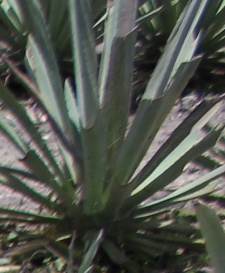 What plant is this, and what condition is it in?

agave, small
